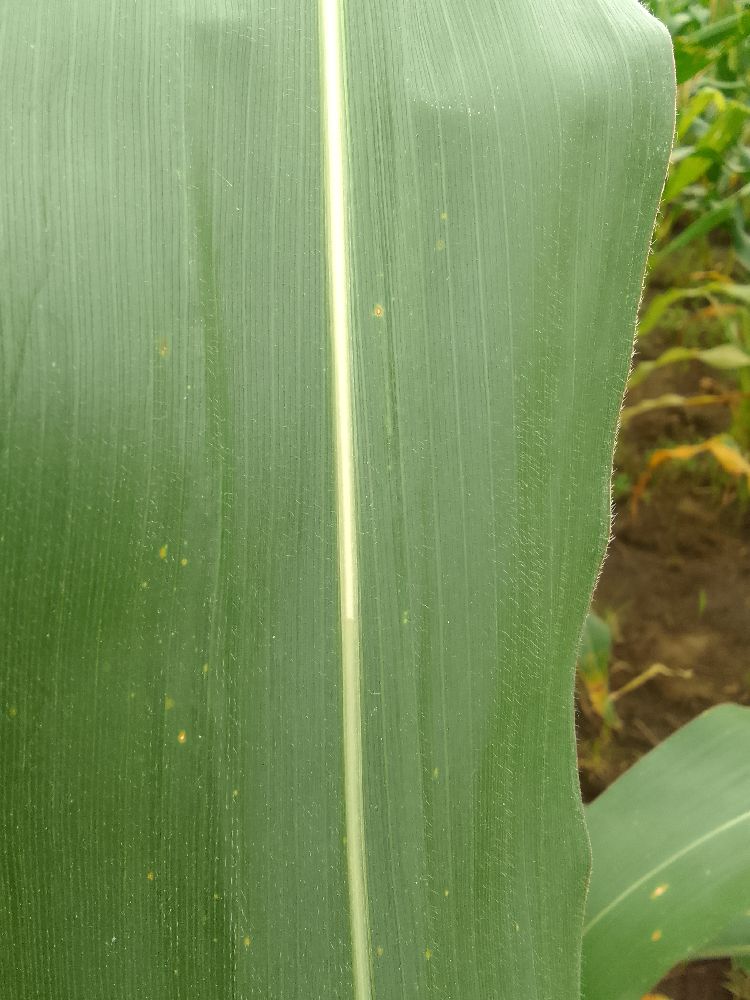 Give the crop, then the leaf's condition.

maize, healthy
